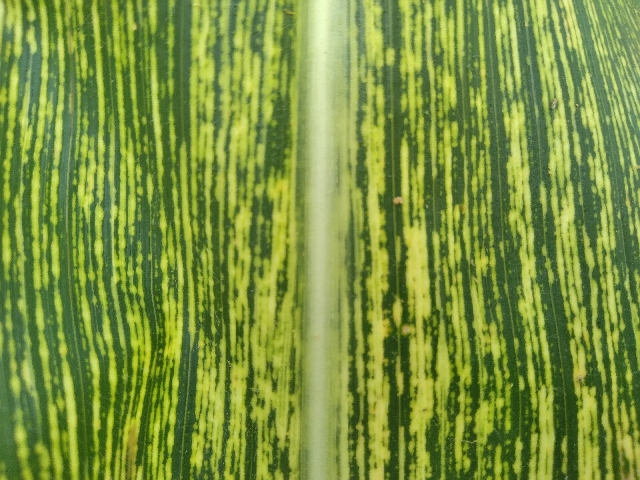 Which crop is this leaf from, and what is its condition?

maize, maize streak virus
